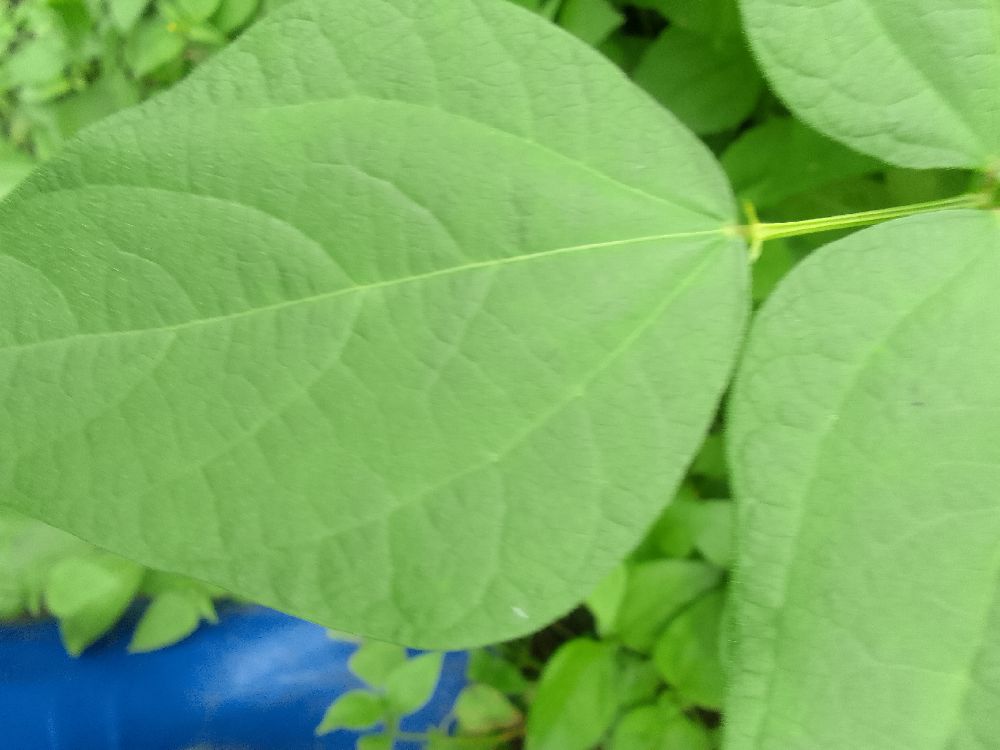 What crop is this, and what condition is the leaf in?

common bean, healthy
